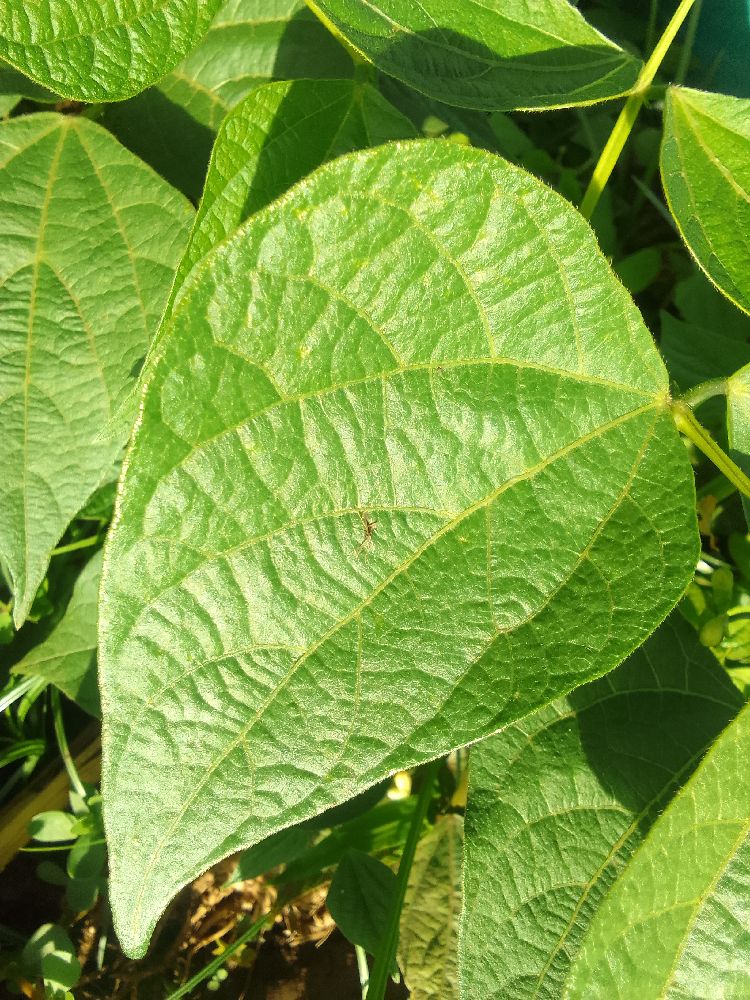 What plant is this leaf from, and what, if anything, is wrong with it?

common bean, healthy
